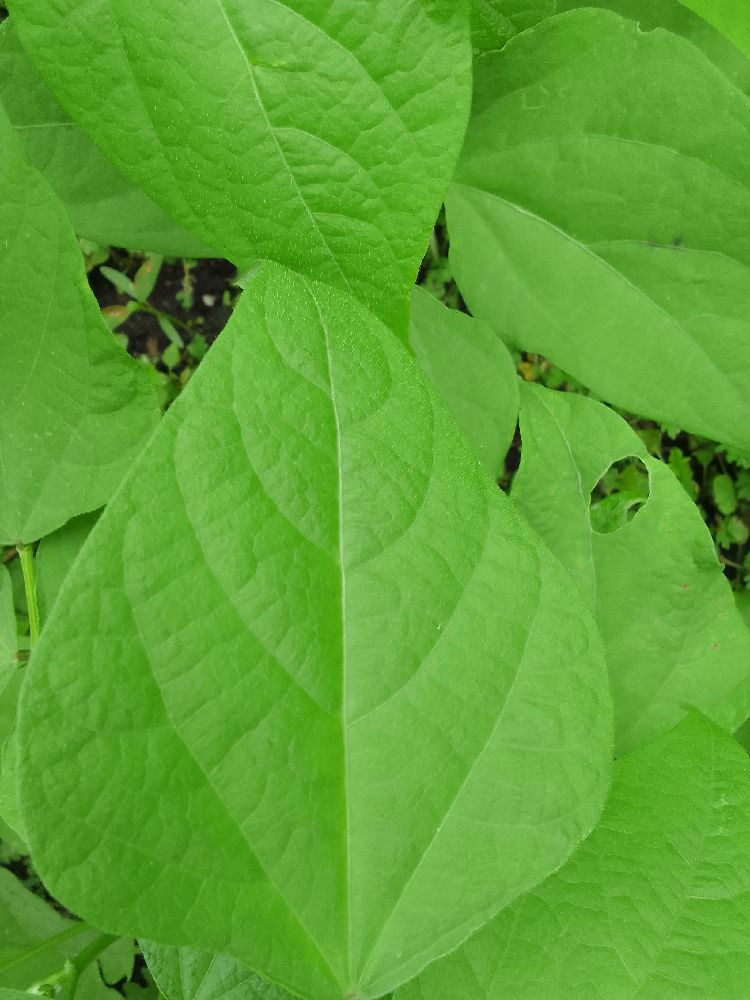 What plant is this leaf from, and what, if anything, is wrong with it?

common bean, healthy
